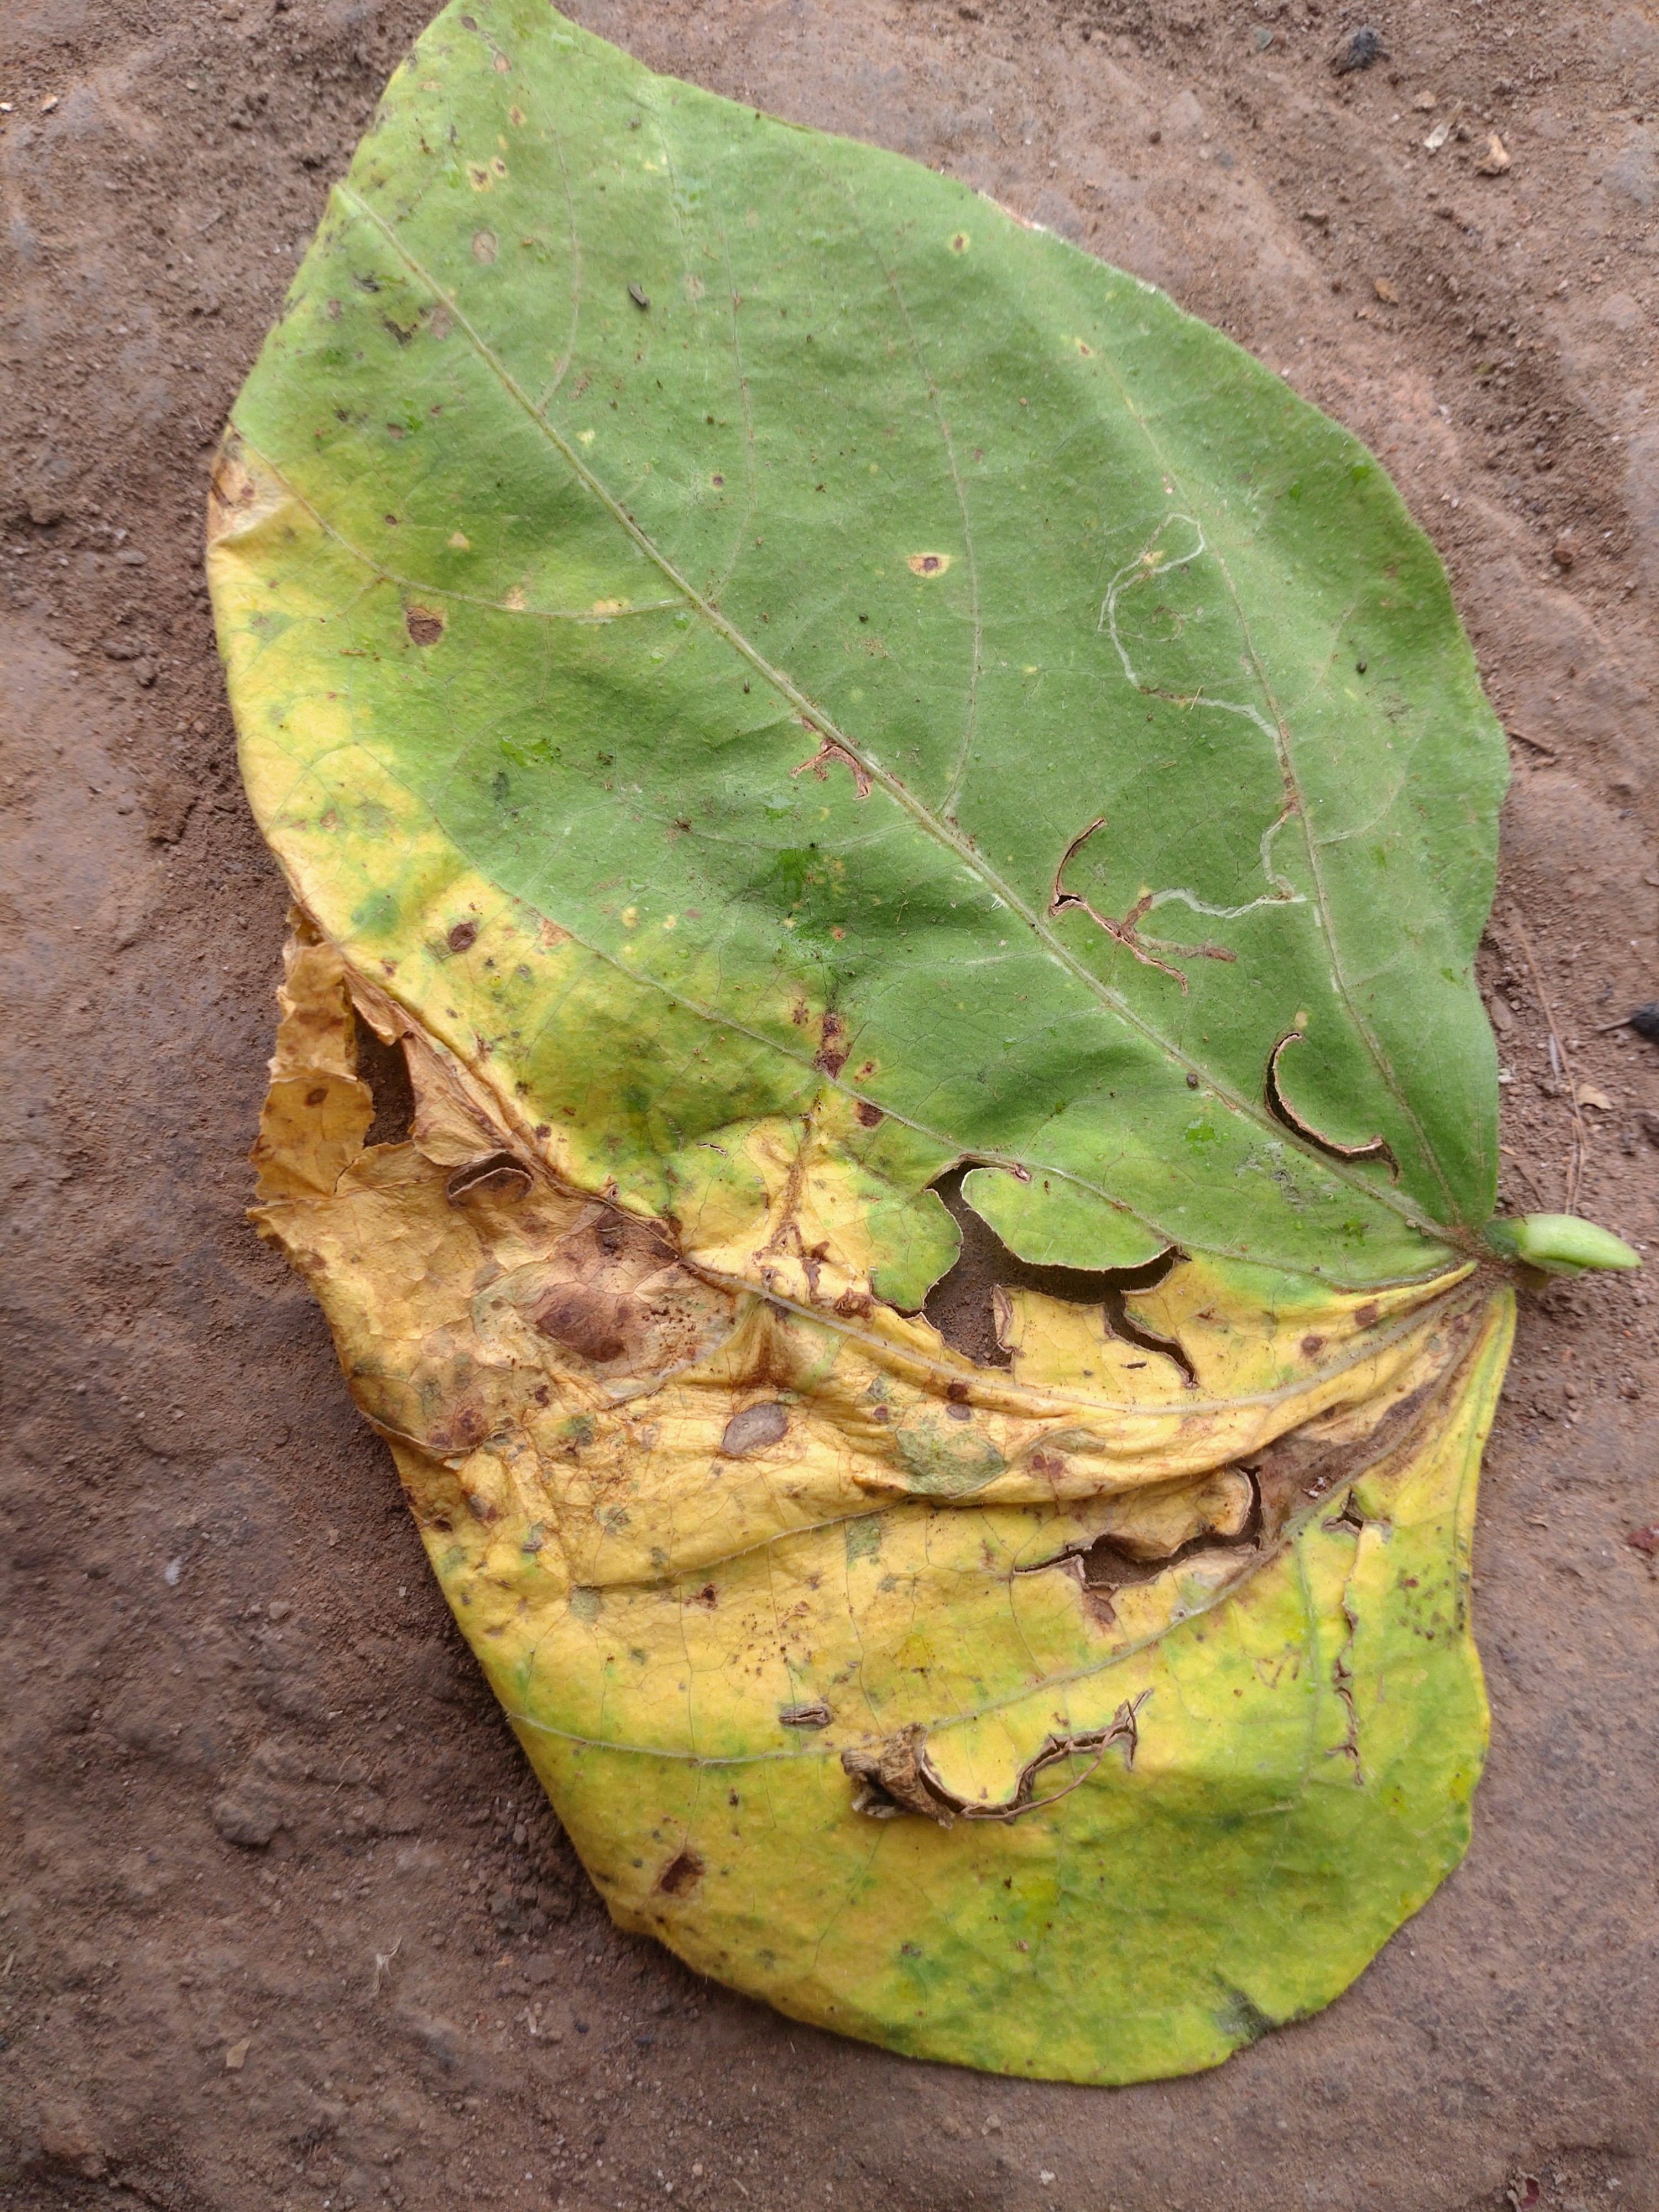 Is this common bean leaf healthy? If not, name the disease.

anthracnose
